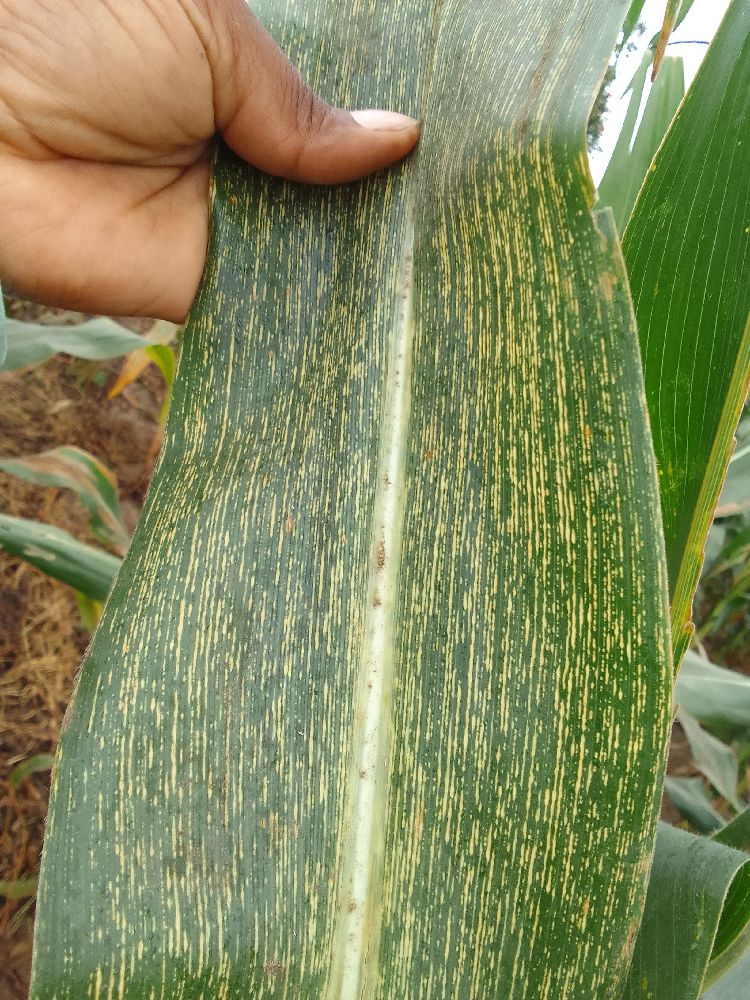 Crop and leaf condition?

maize, maize streak virus
